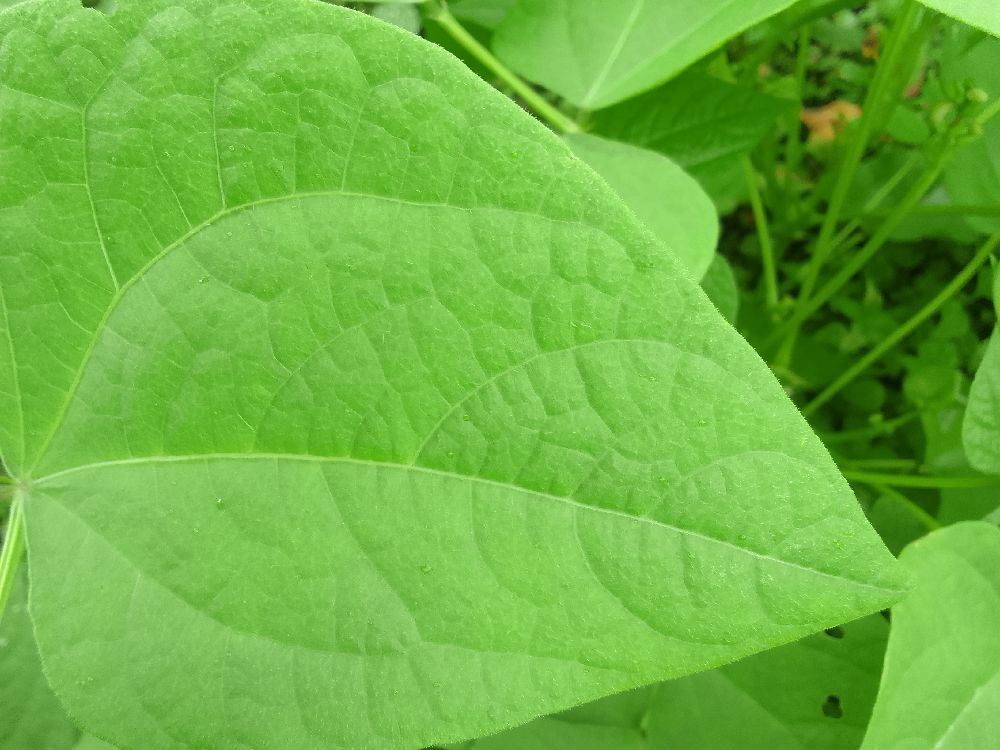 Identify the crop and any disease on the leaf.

common bean, healthy
